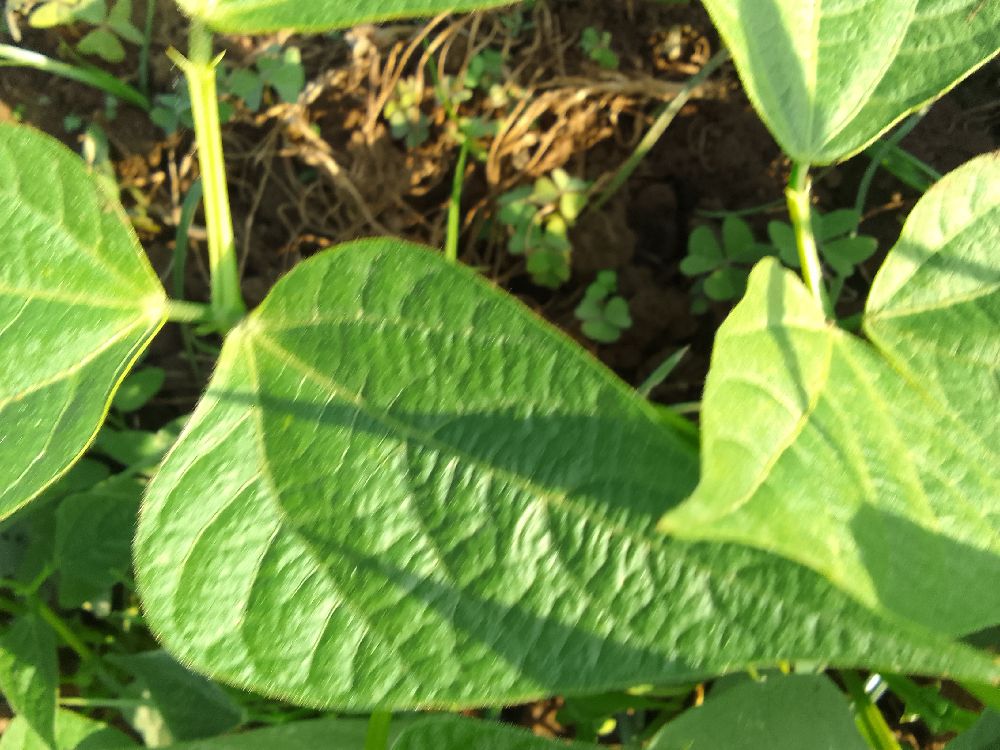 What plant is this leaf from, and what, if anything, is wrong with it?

common bean, healthy
